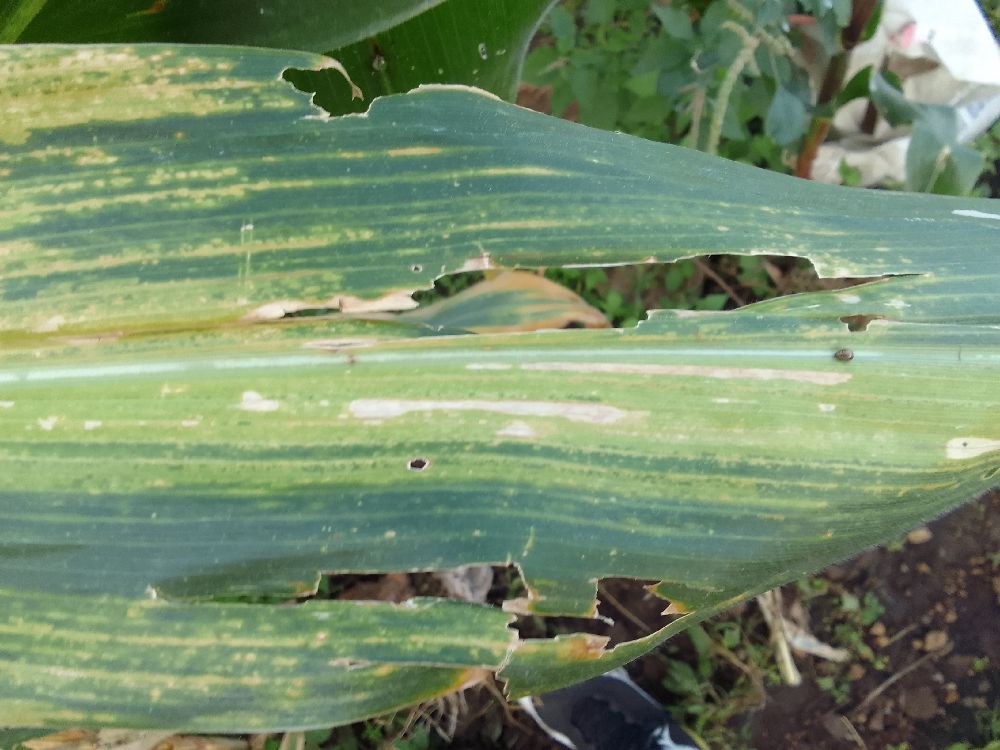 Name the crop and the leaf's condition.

maize, maize lethal necrosis
